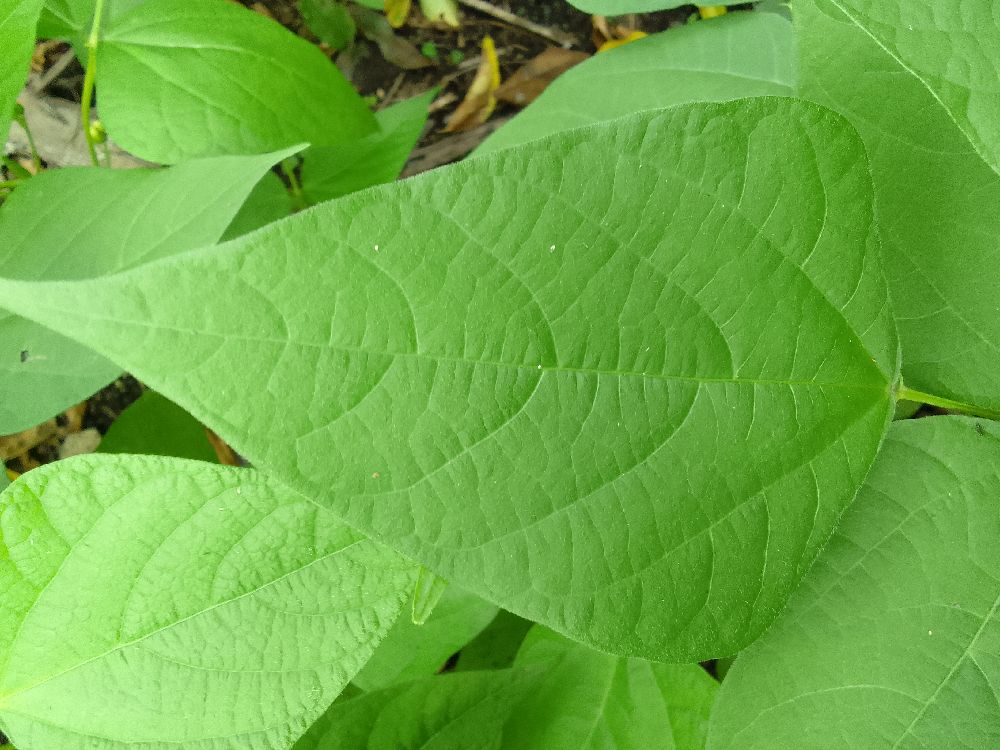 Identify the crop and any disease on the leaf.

common bean, healthy
